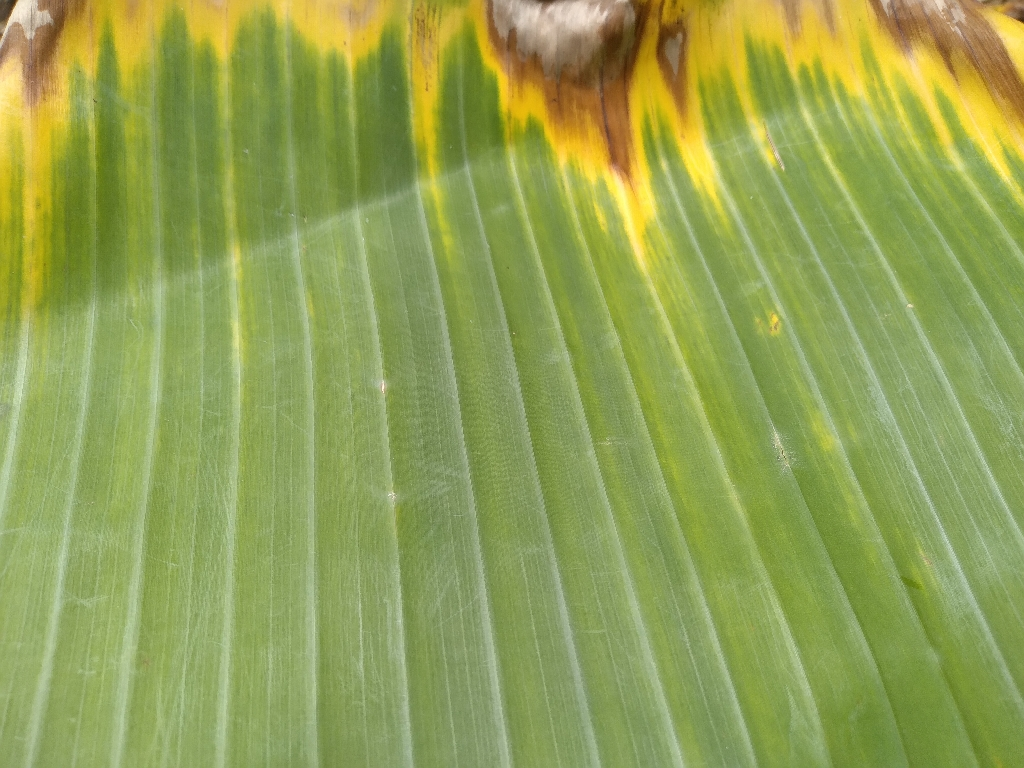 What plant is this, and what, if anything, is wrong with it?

banana, fusarium wilt race 1
